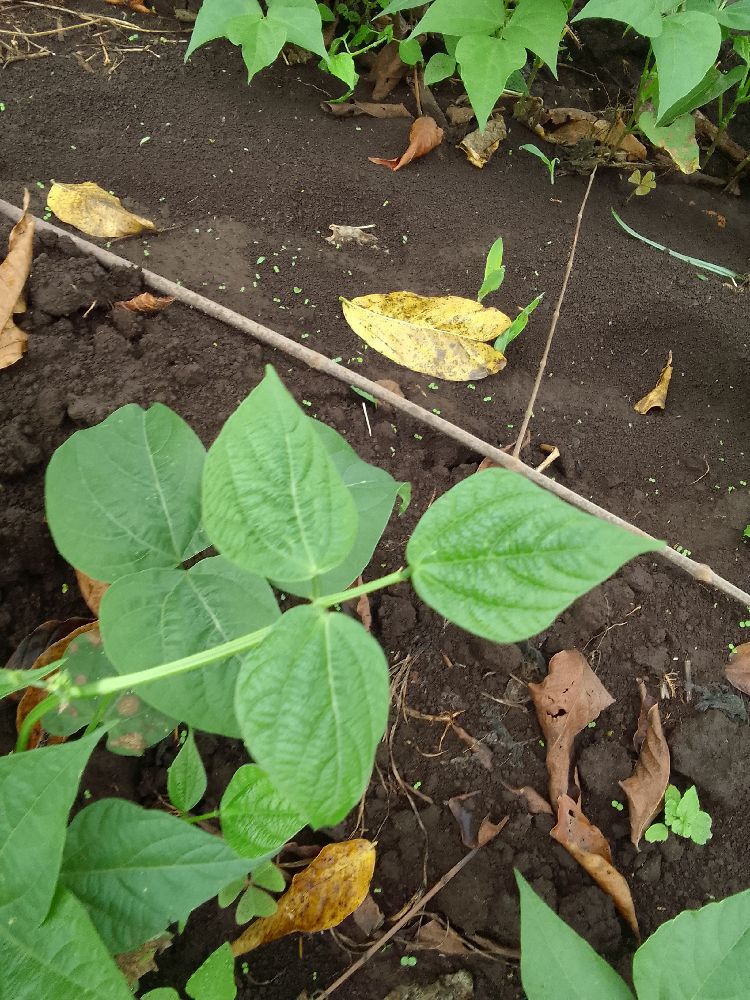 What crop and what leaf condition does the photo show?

common bean, healthy
